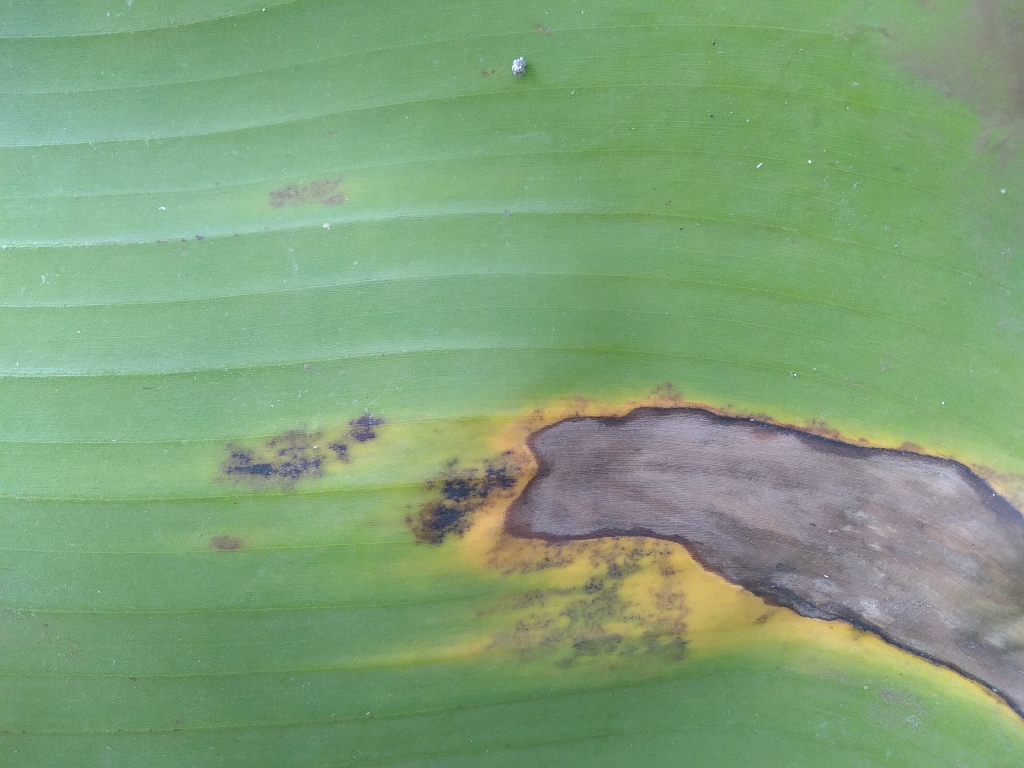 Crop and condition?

banana, black sigatoka
